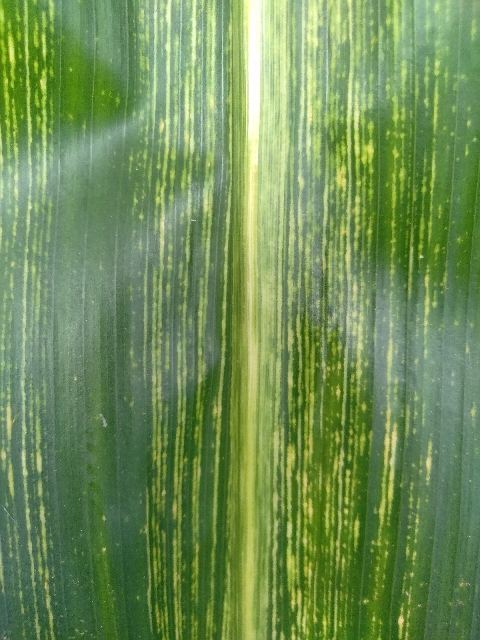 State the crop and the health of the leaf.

maize, maize streak virus
